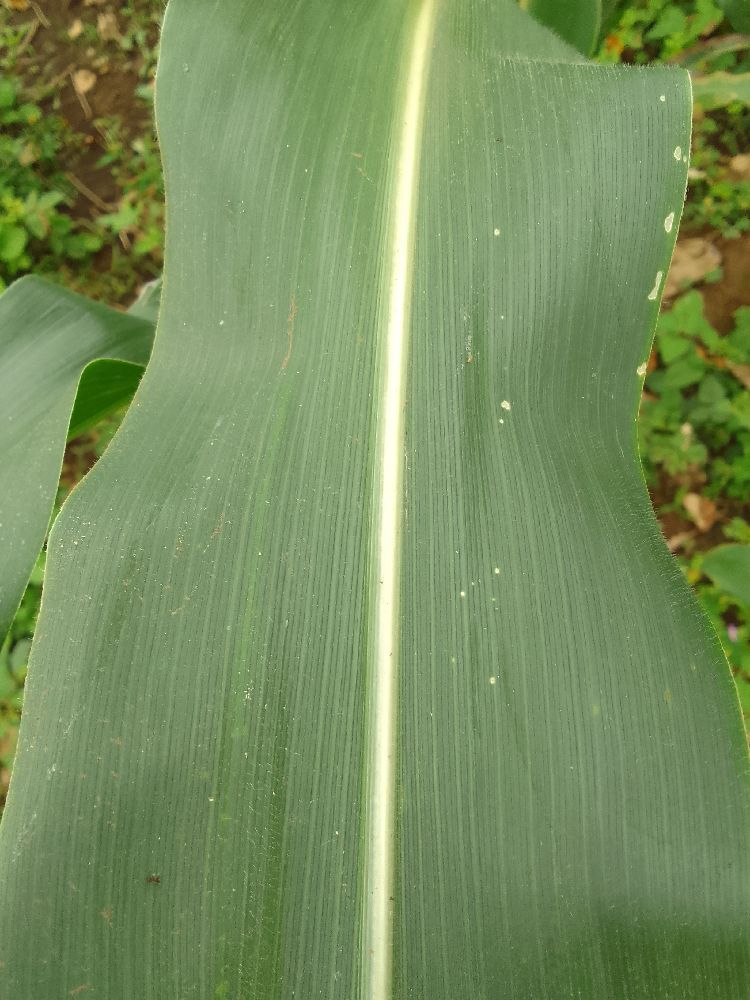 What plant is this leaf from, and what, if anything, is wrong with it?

maize, healthy
